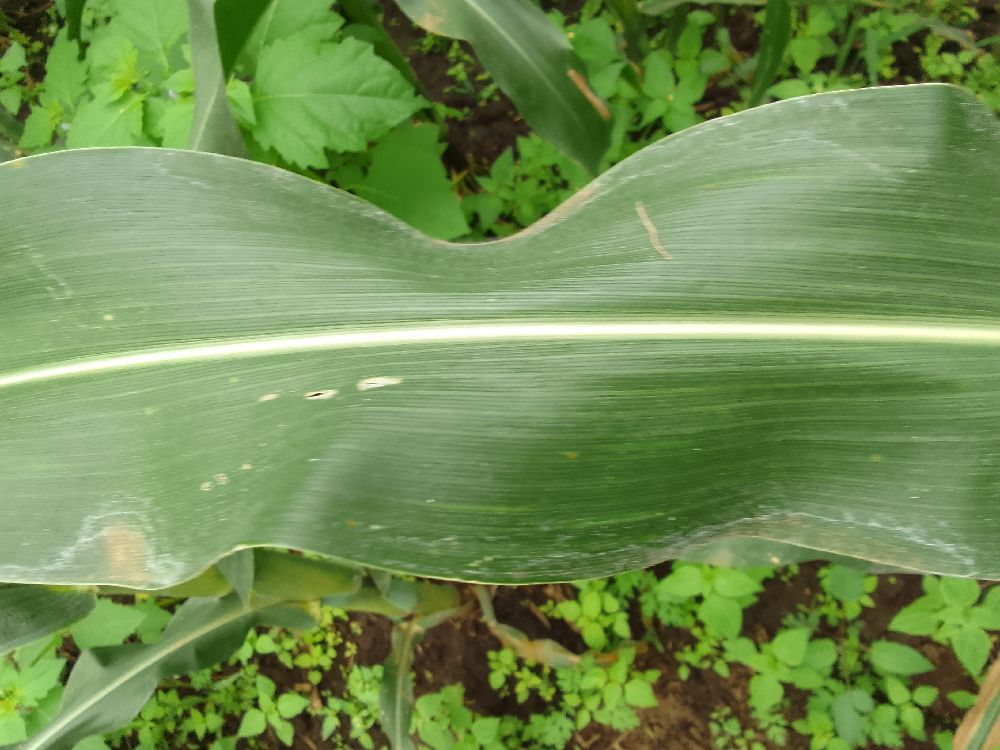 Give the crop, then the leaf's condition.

maize, healthy
